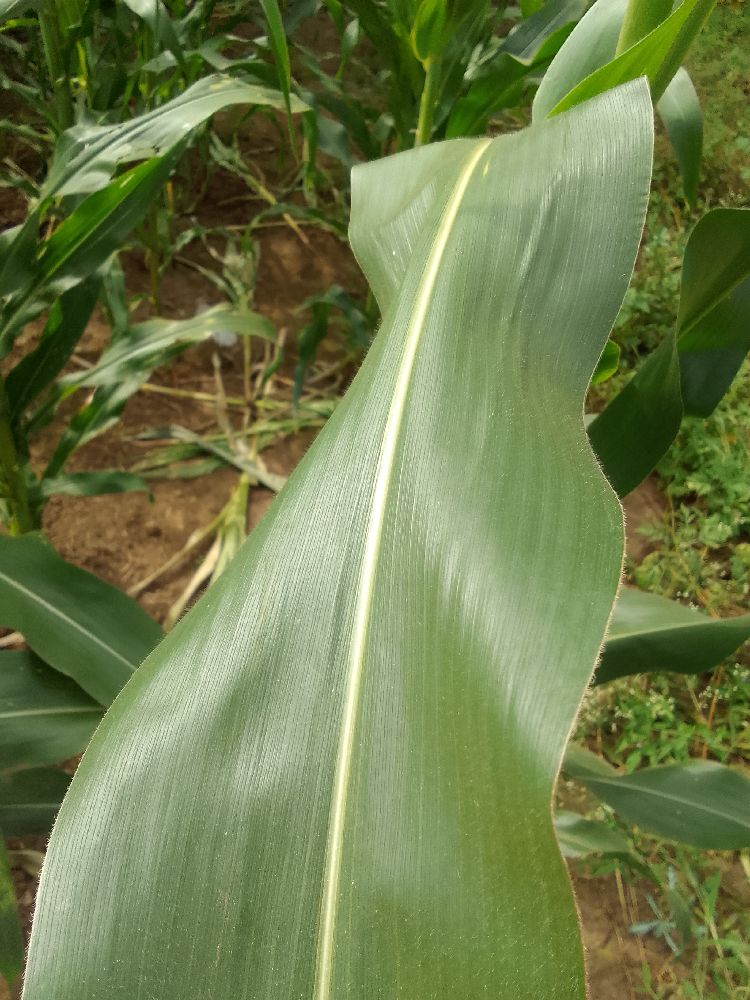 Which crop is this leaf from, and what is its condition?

maize, healthy
